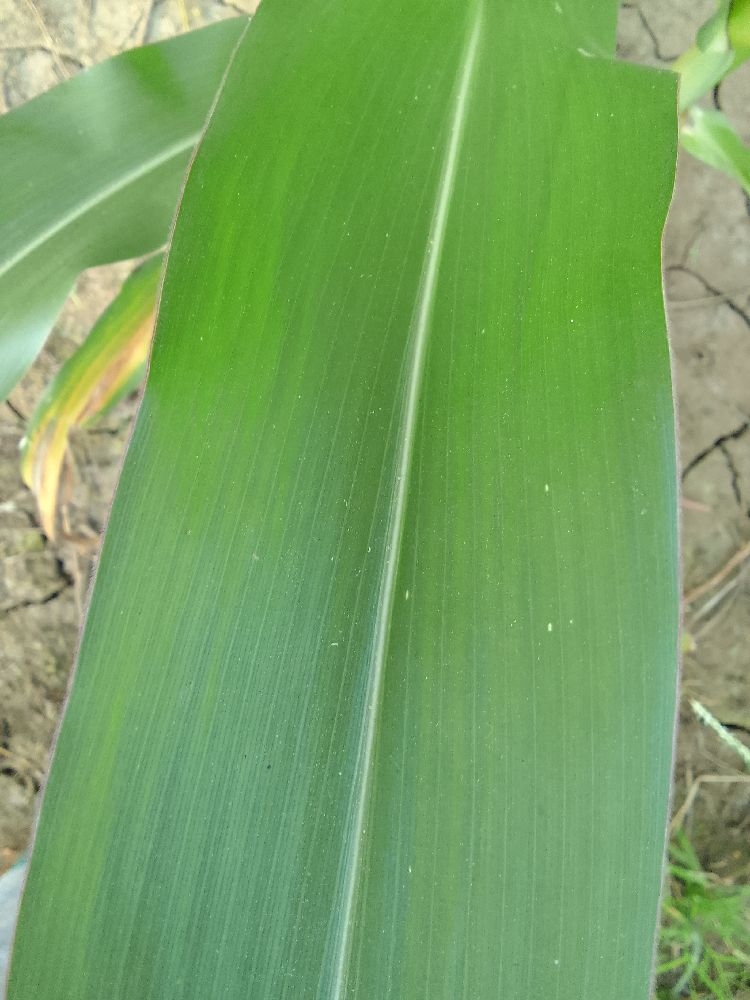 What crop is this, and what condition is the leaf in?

maize, healthy
